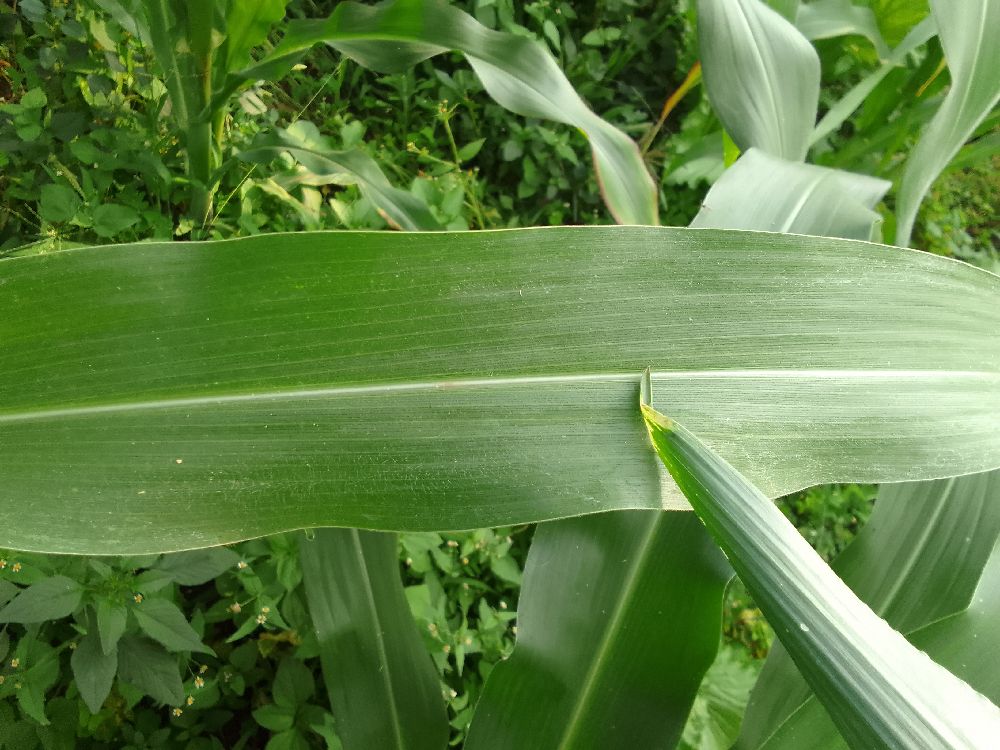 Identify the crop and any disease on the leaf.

maize, healthy
